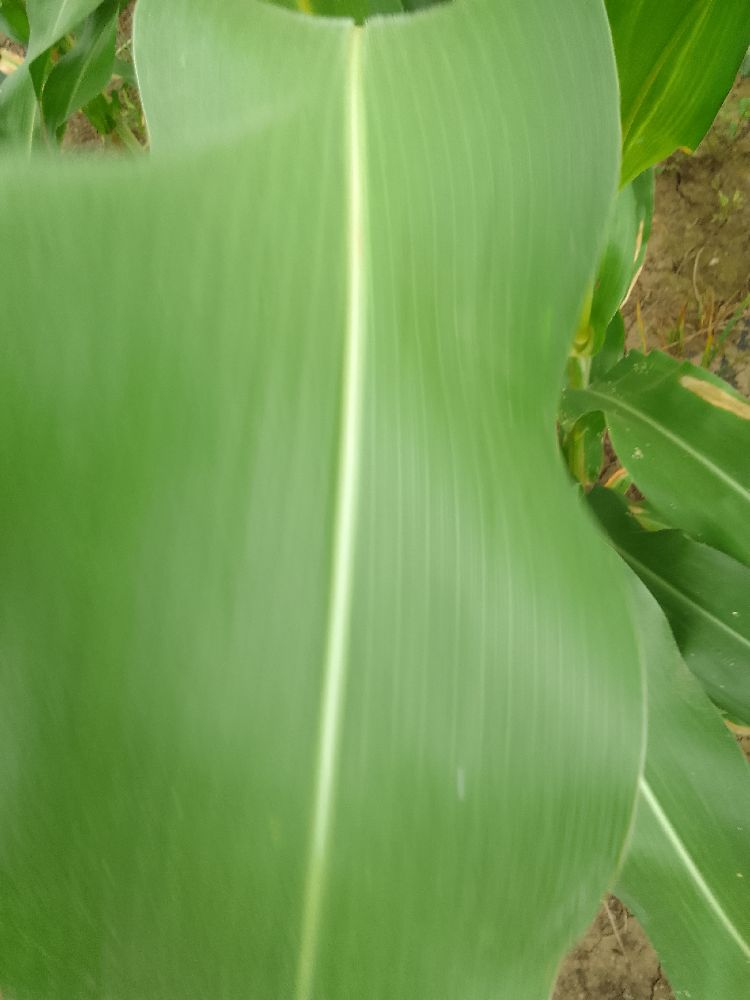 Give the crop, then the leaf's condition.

maize, healthy
